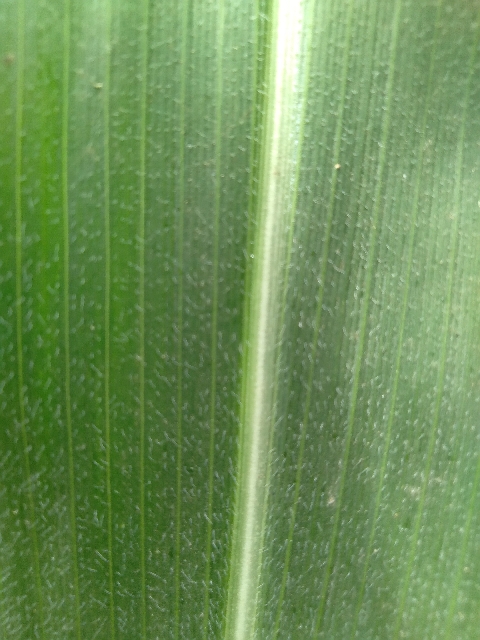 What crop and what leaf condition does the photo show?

maize, healthy
